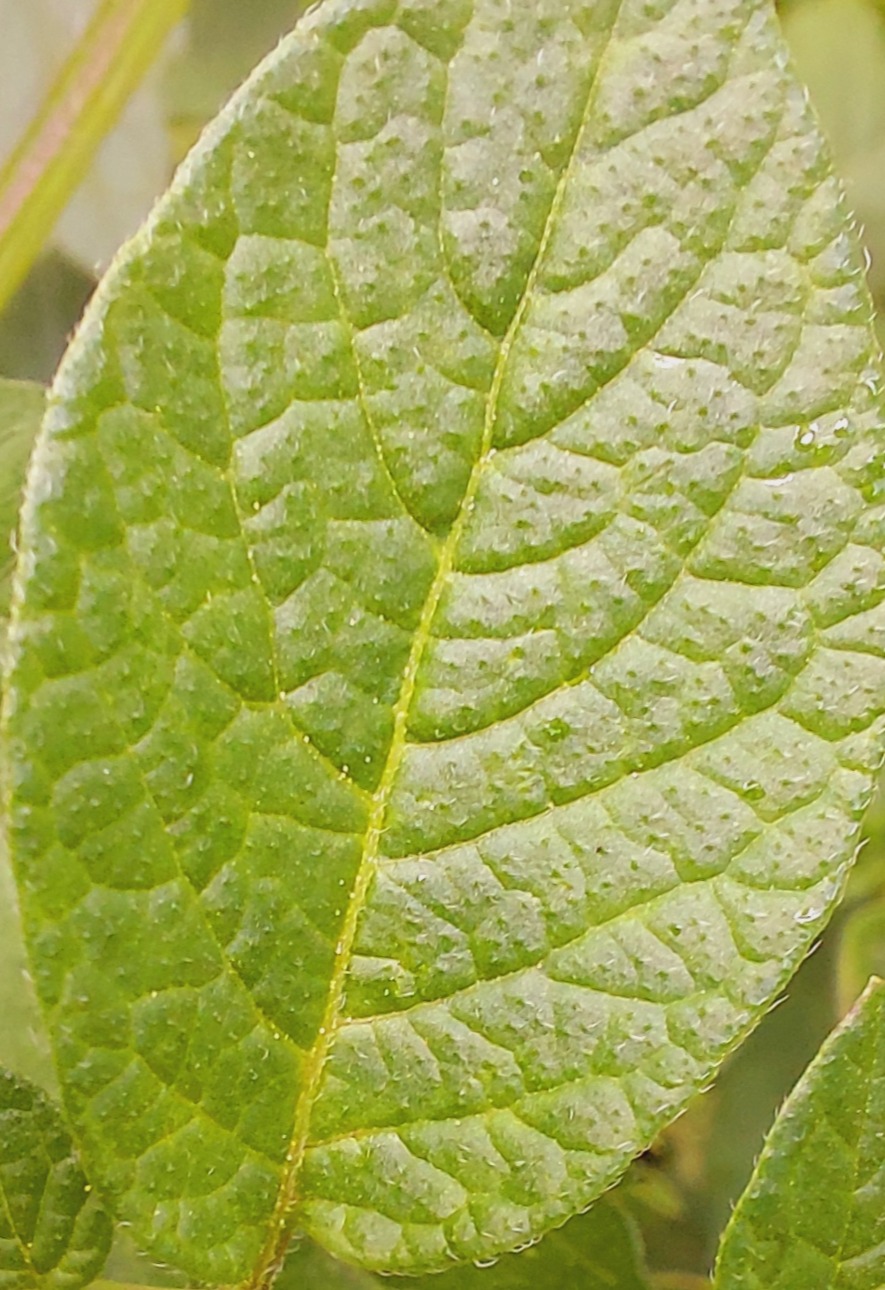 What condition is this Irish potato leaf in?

healthy
